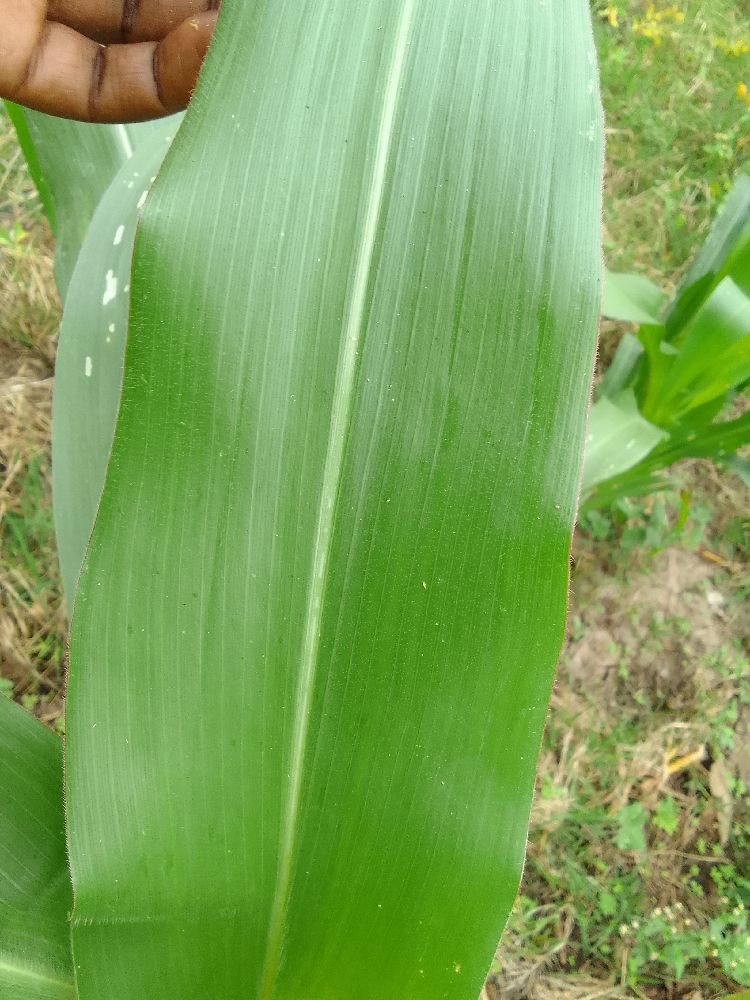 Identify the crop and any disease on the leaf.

maize, healthy
